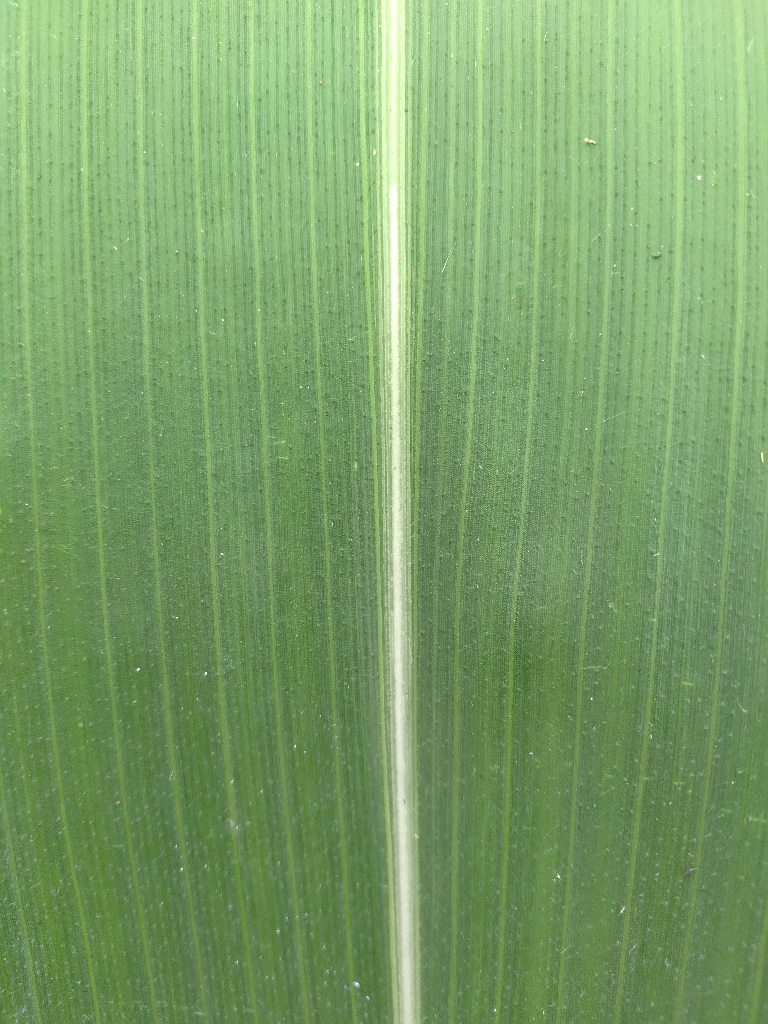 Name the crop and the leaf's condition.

maize, maize streak virus
